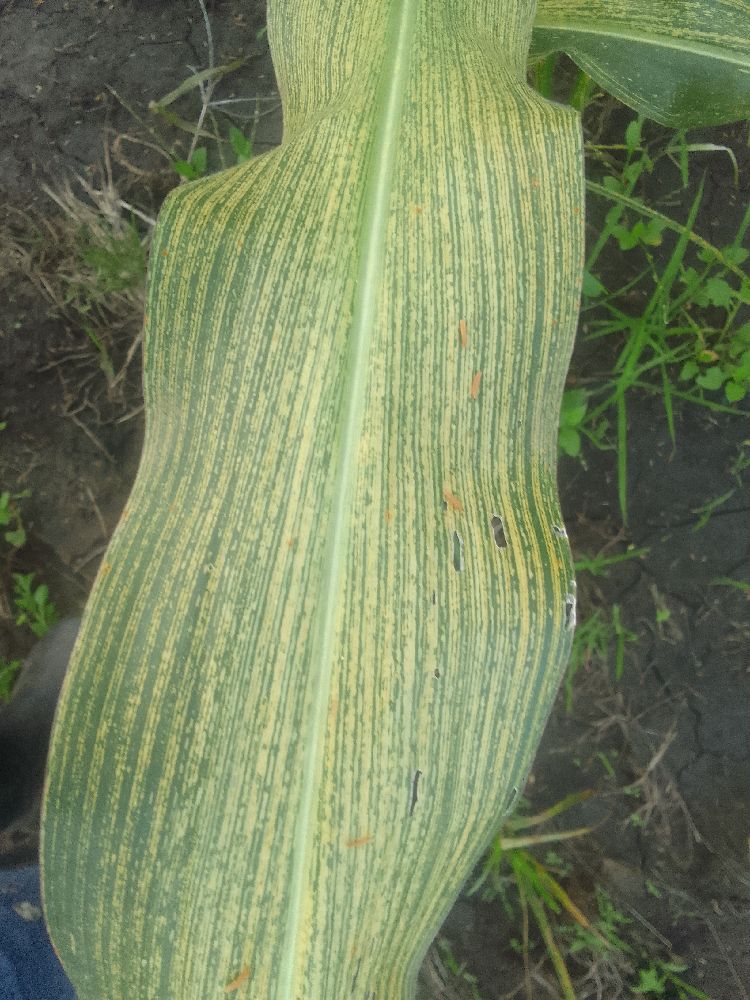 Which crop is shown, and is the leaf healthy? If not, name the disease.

maize, maize streak virus
